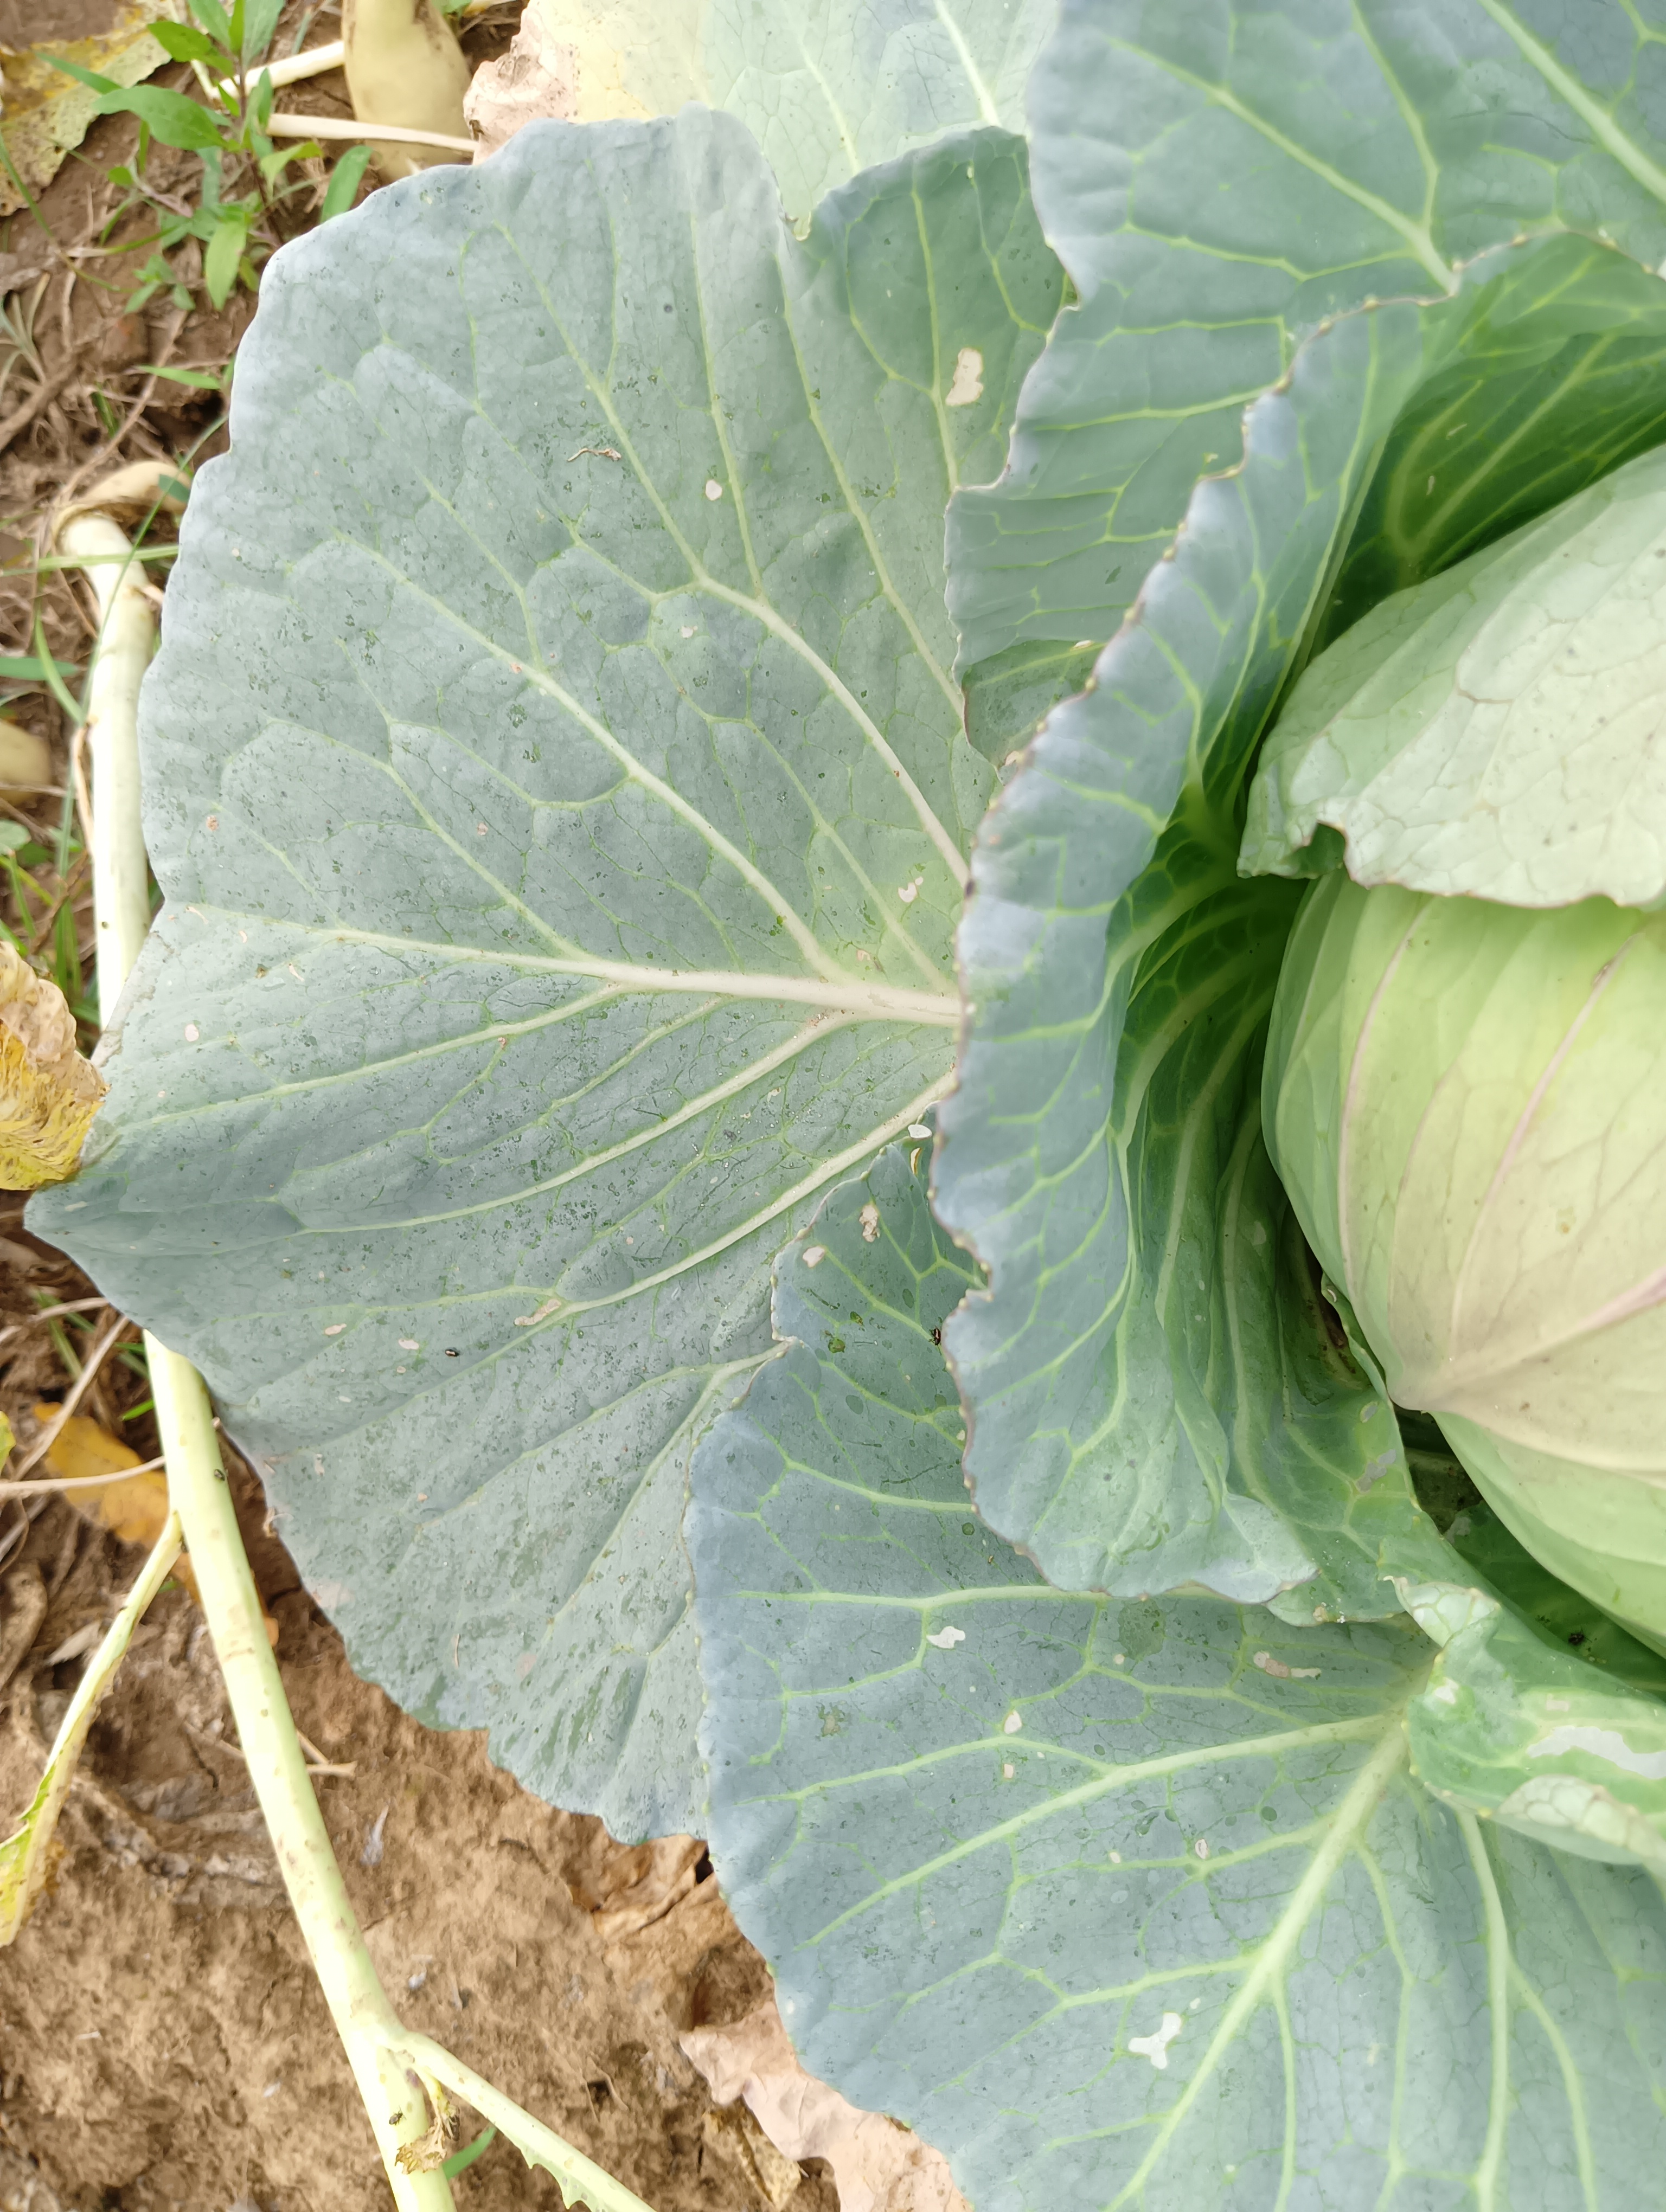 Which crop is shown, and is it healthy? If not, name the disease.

cabbage, healthy
